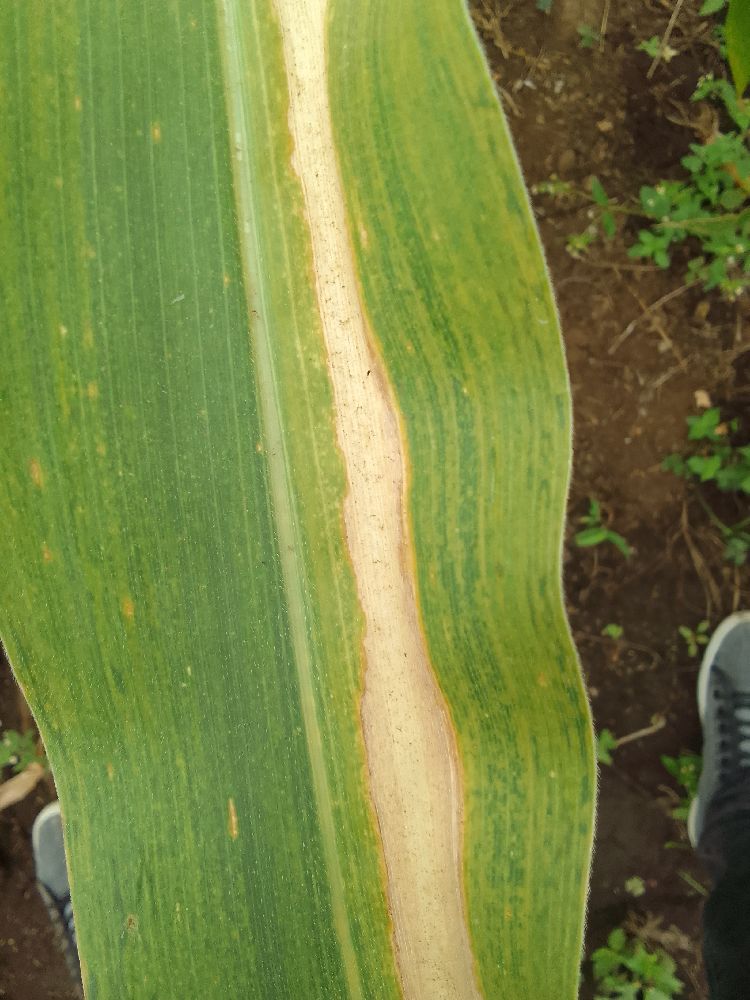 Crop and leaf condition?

maize, maize lethal necrosis
